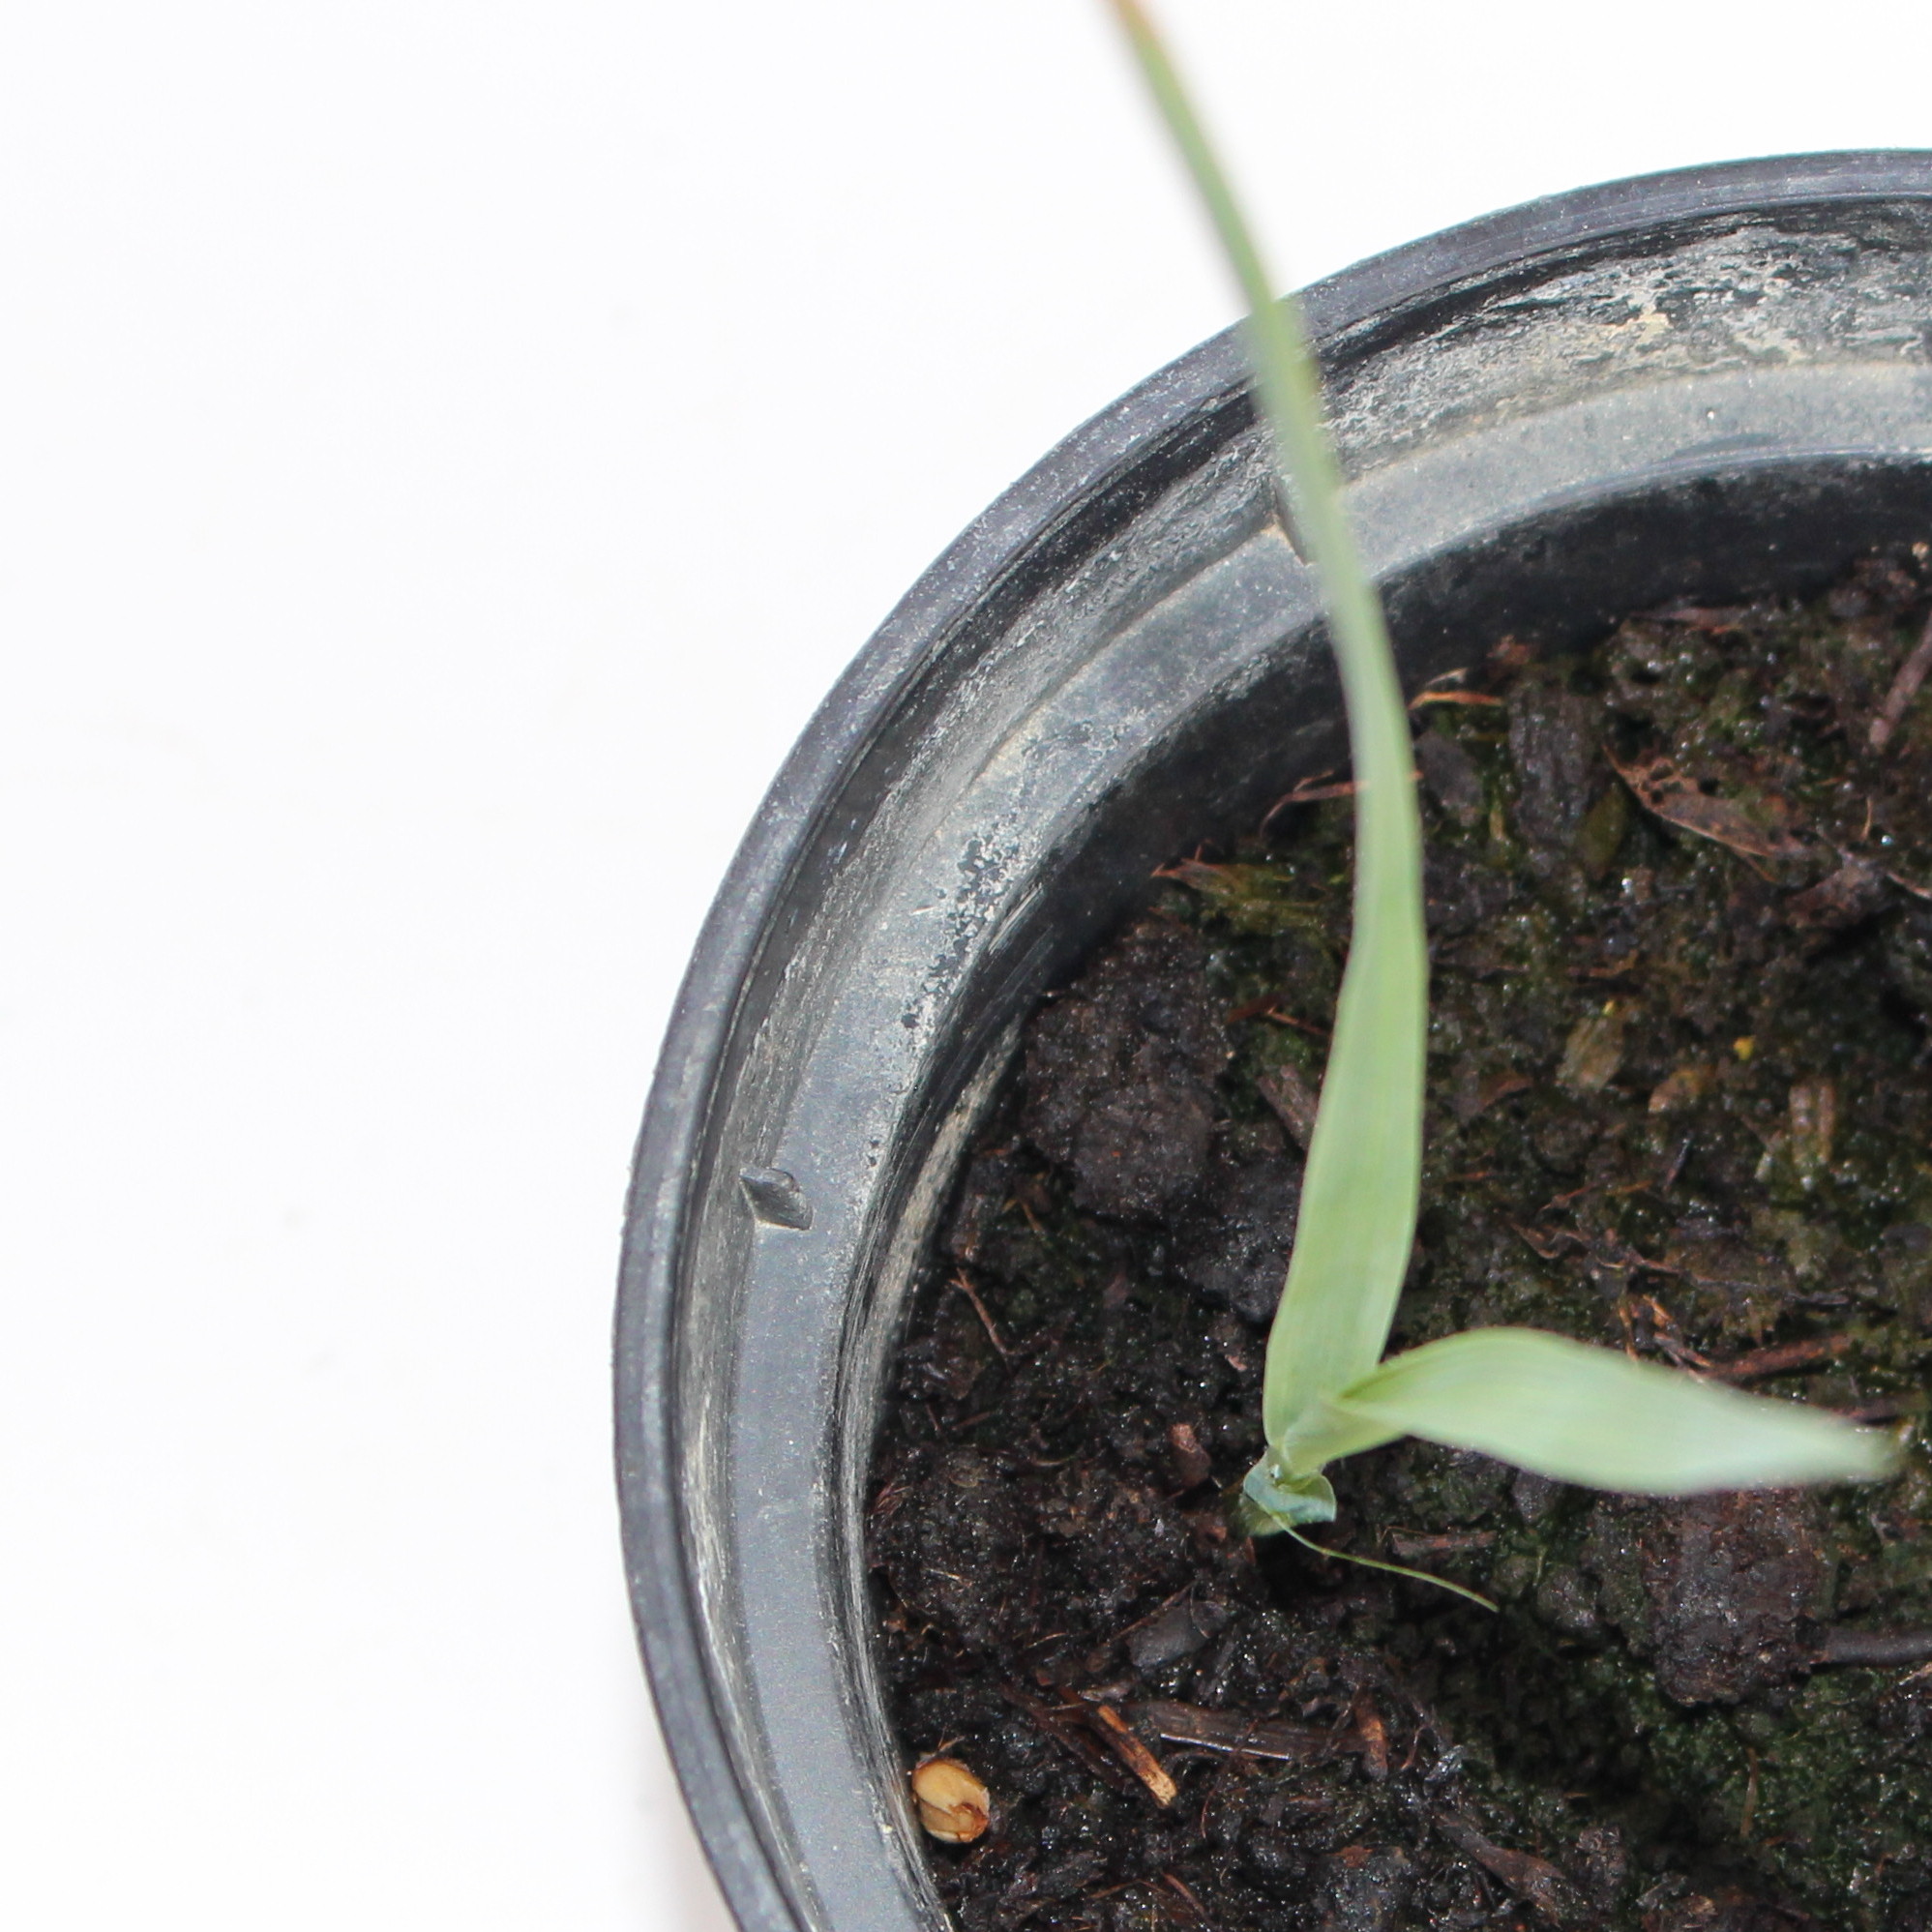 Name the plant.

Avena sterilis
